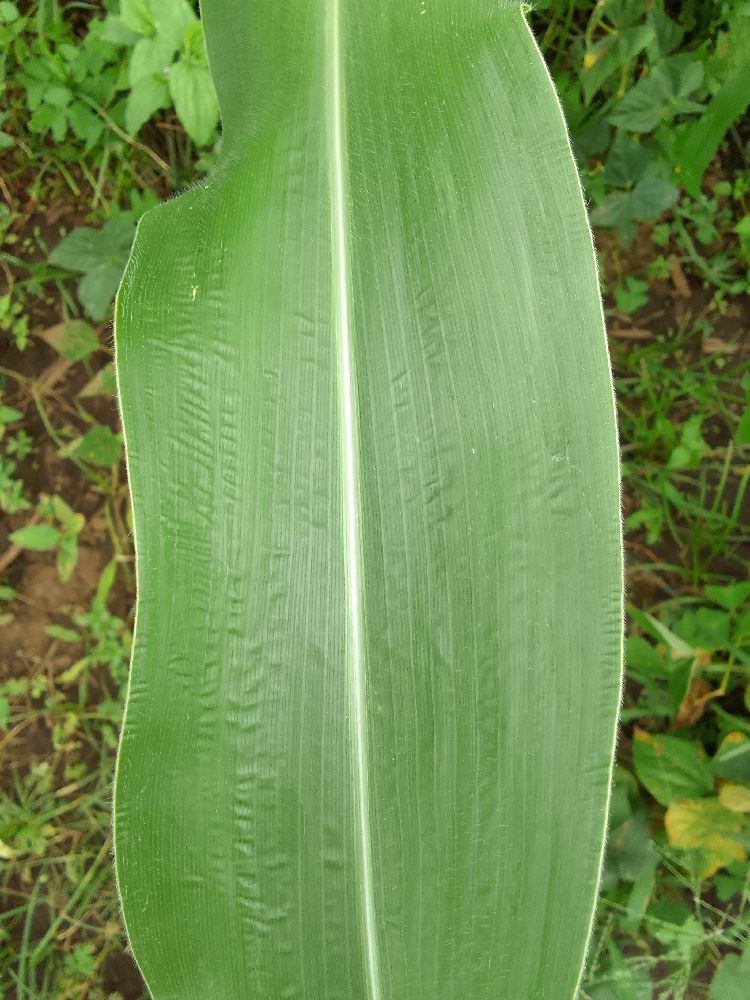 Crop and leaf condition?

maize, healthy
